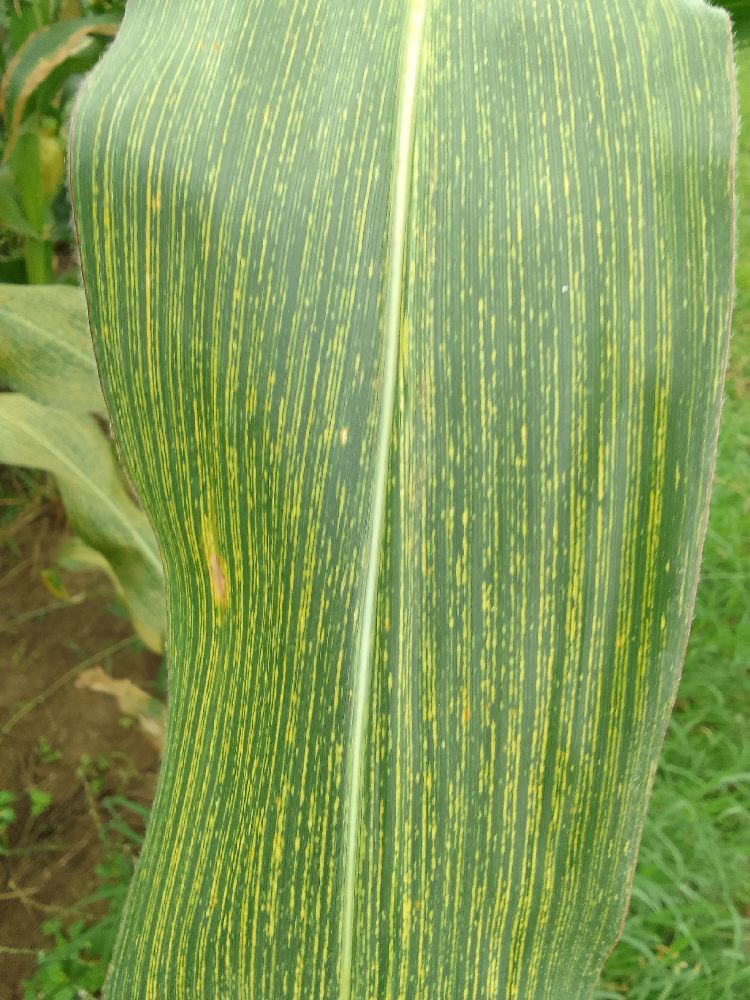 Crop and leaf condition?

maize, maize streak virus
